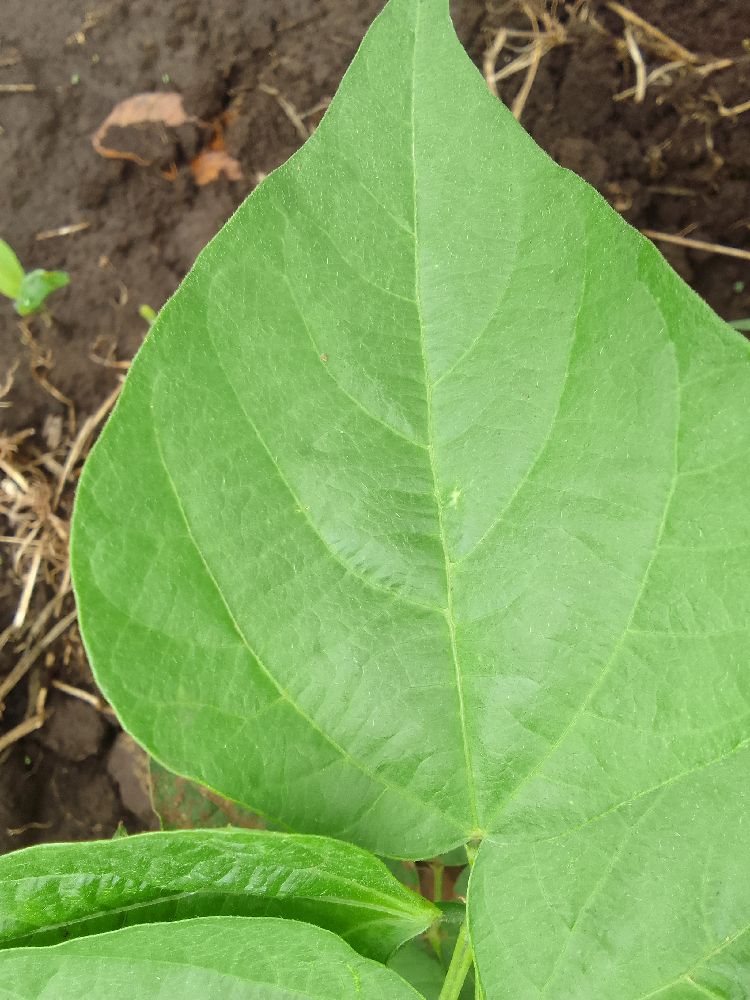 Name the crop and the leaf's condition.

common bean, healthy
